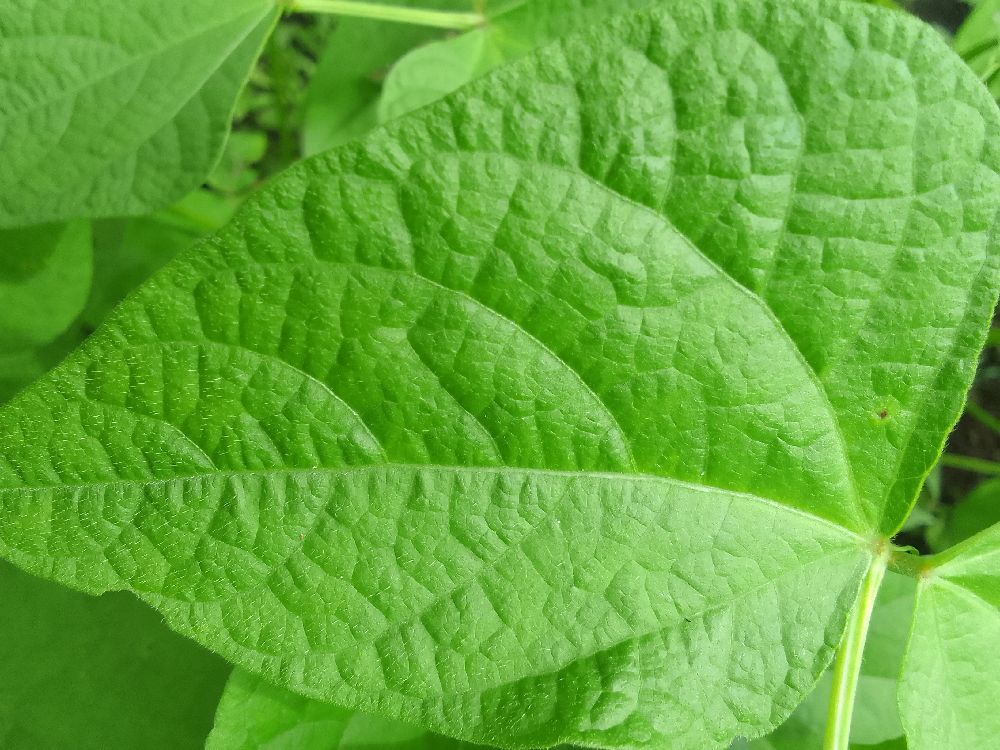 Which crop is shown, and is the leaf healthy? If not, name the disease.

common bean, healthy
